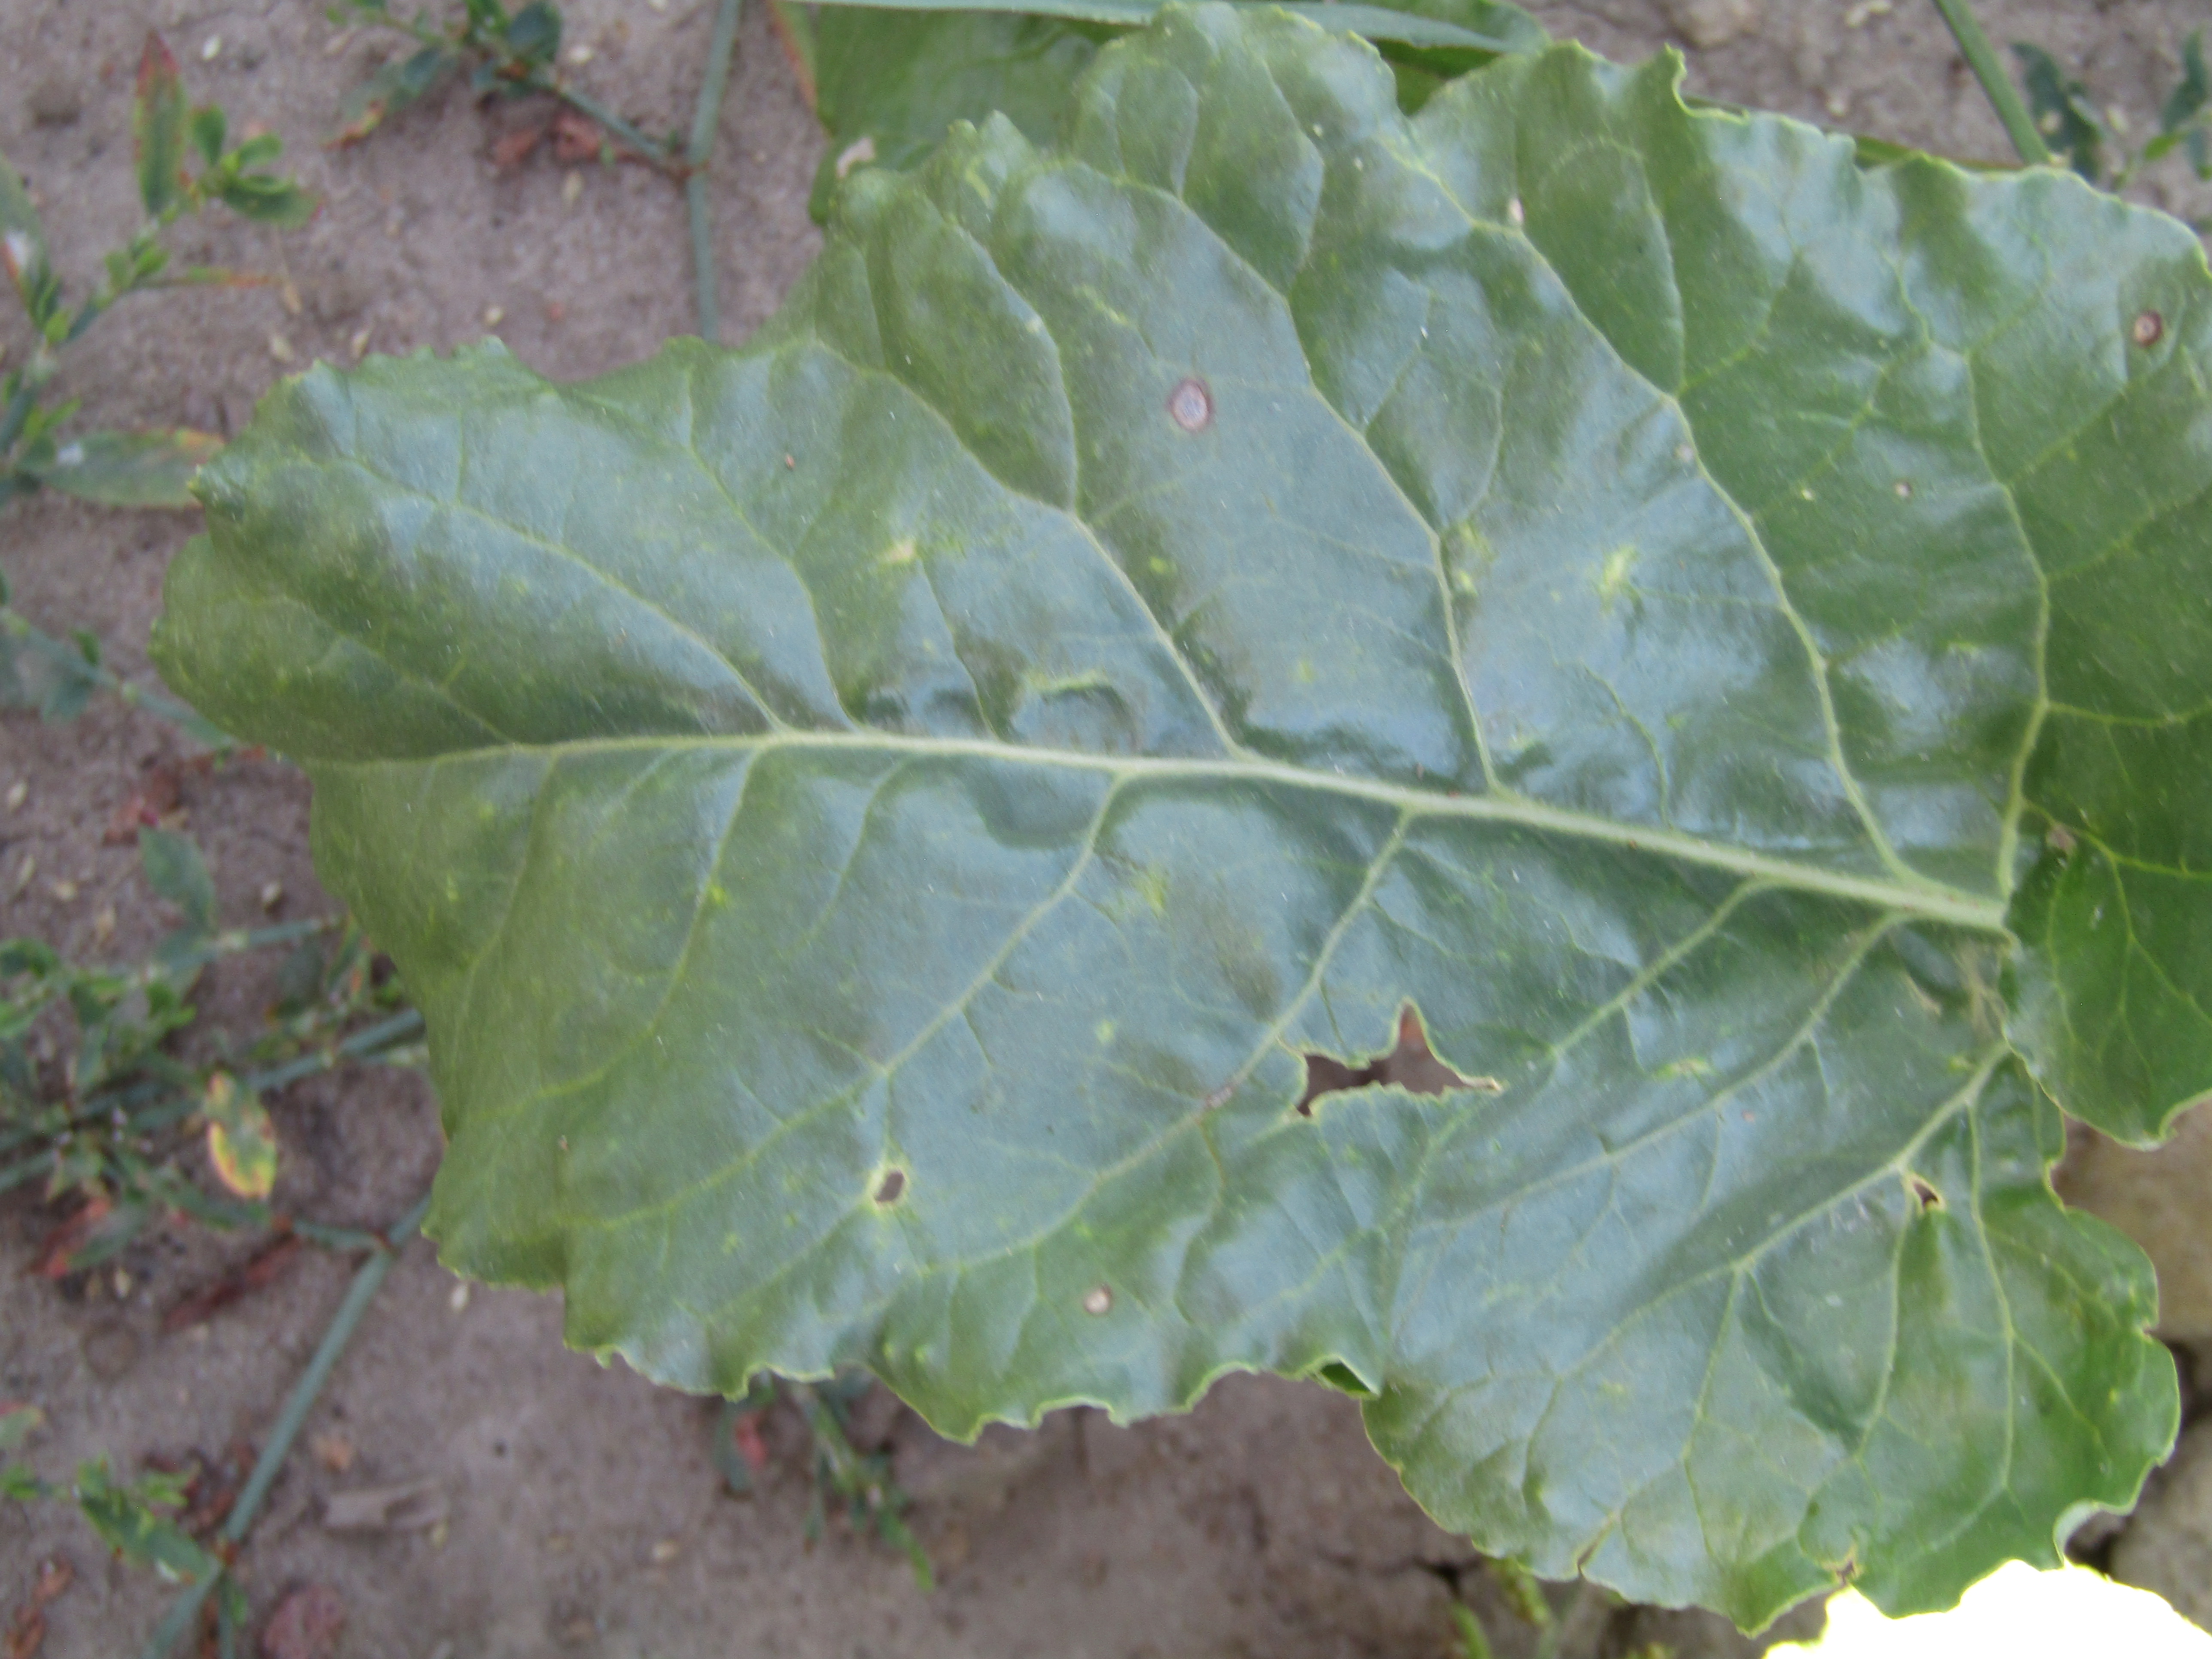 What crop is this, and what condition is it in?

beet, cercospora
